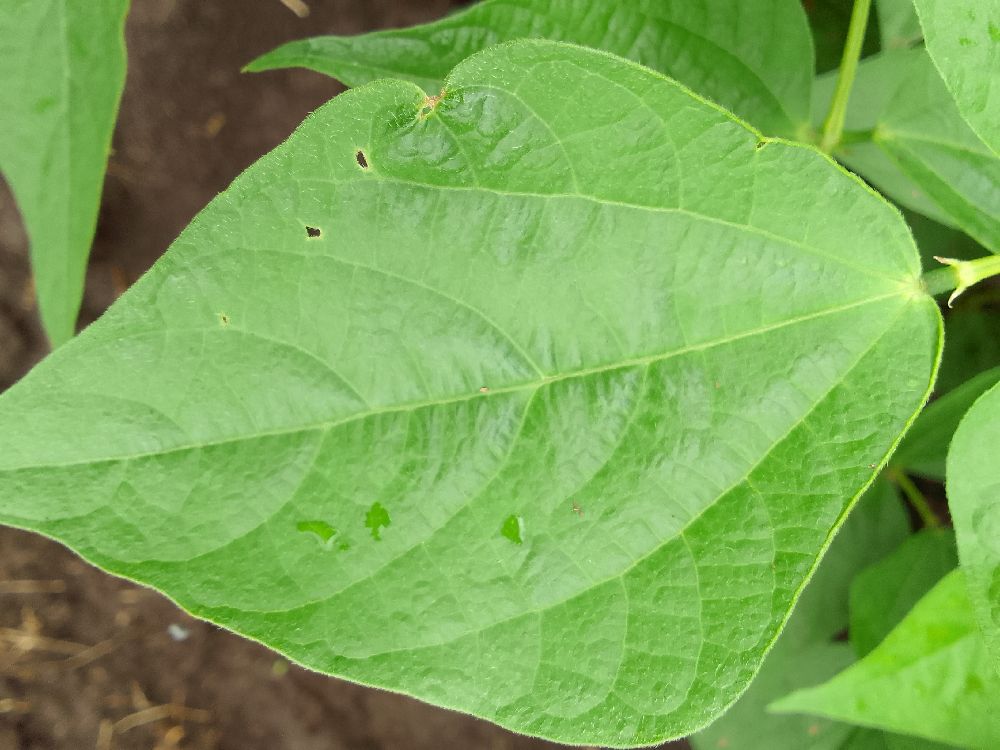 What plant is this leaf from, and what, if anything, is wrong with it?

common bean, healthy
